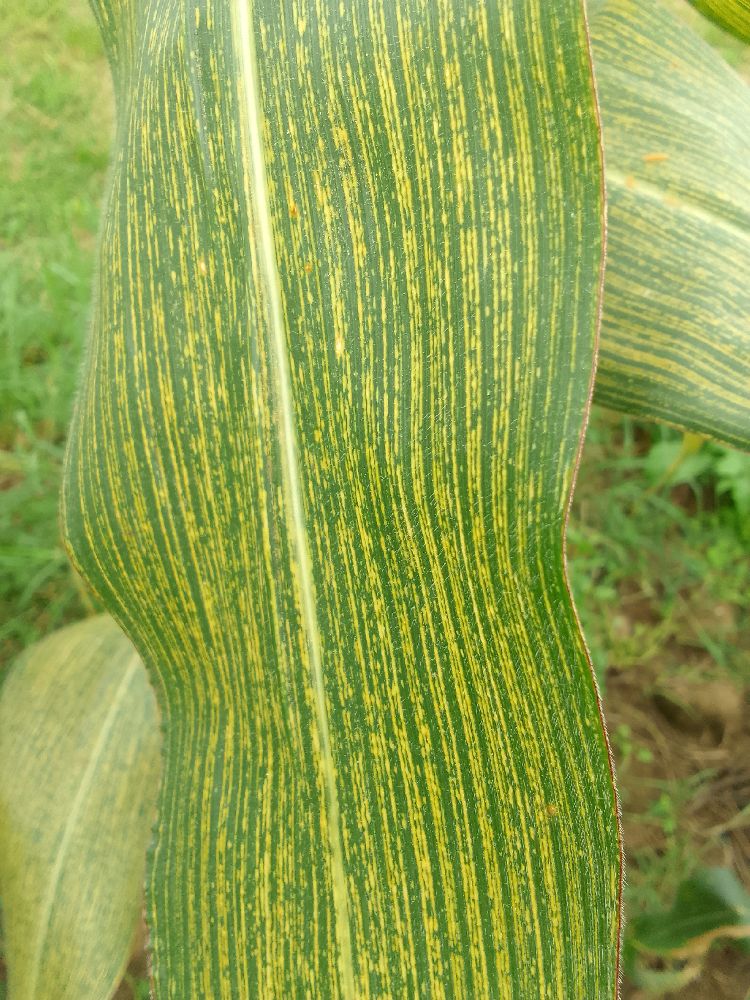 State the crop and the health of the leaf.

maize, maize streak virus
